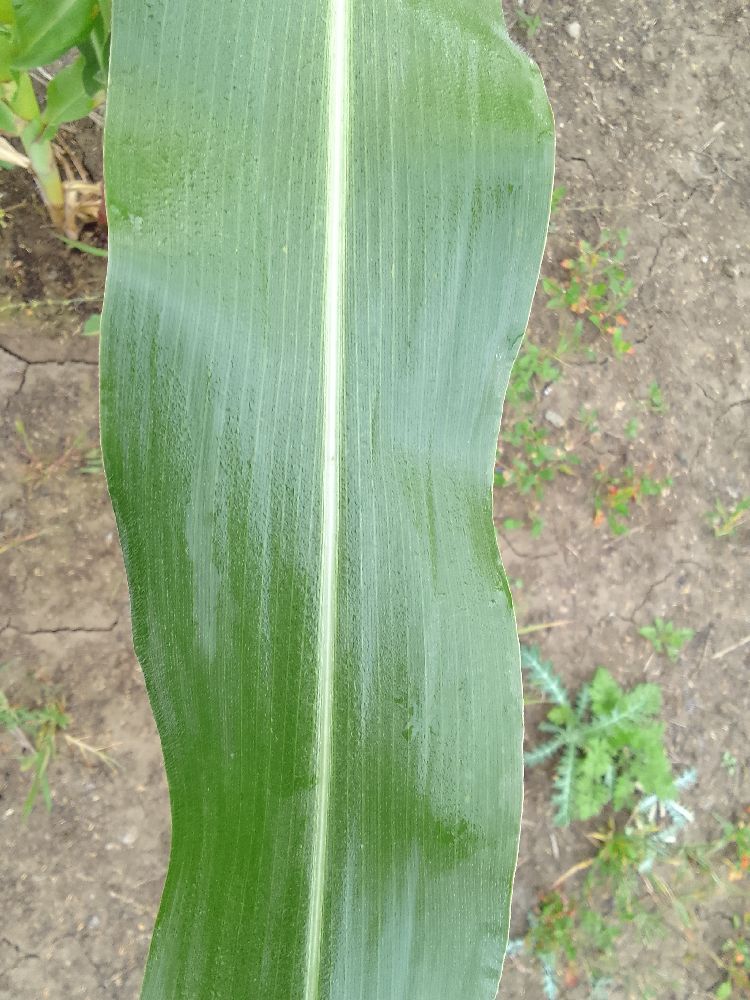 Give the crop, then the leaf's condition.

maize, healthy
